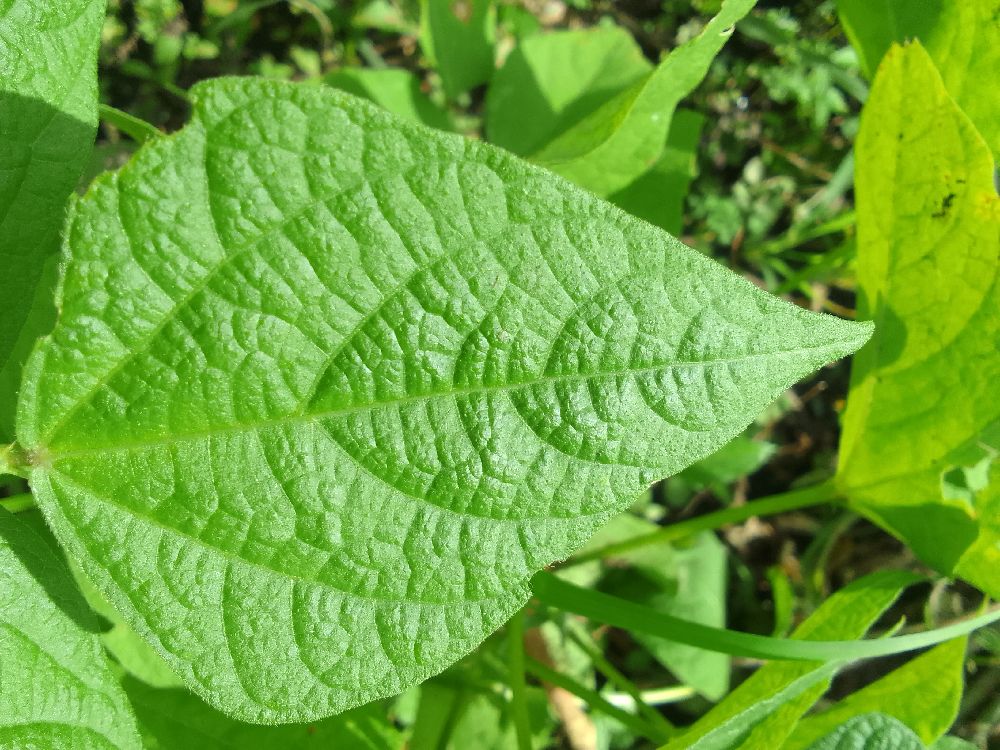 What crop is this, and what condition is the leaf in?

common bean, healthy
